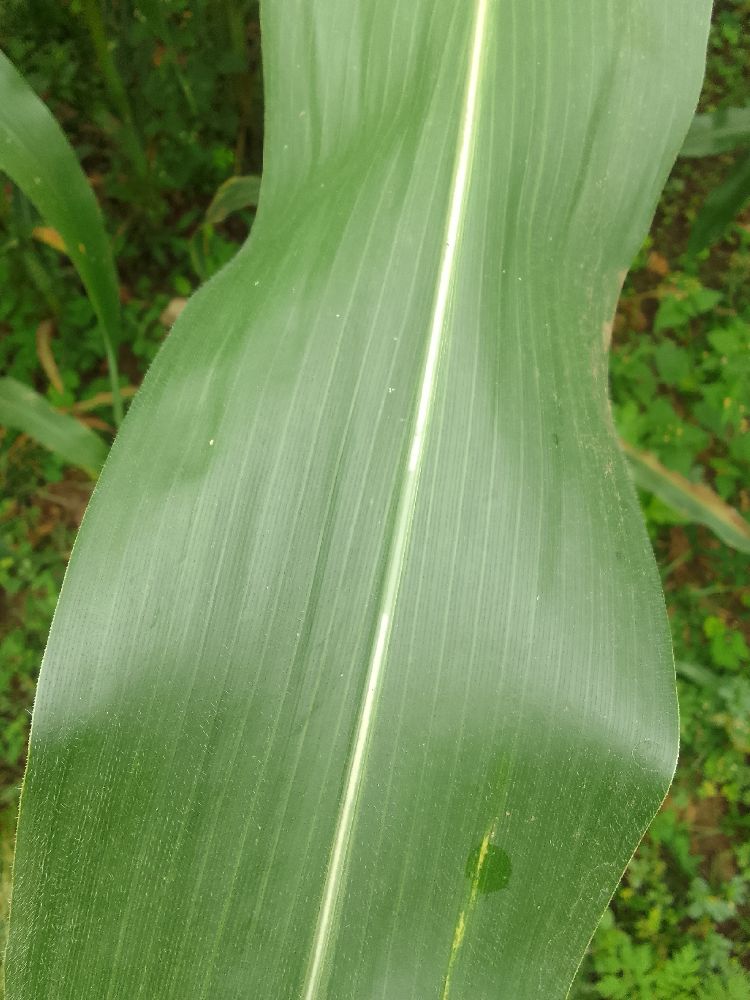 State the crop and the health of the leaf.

maize, healthy
